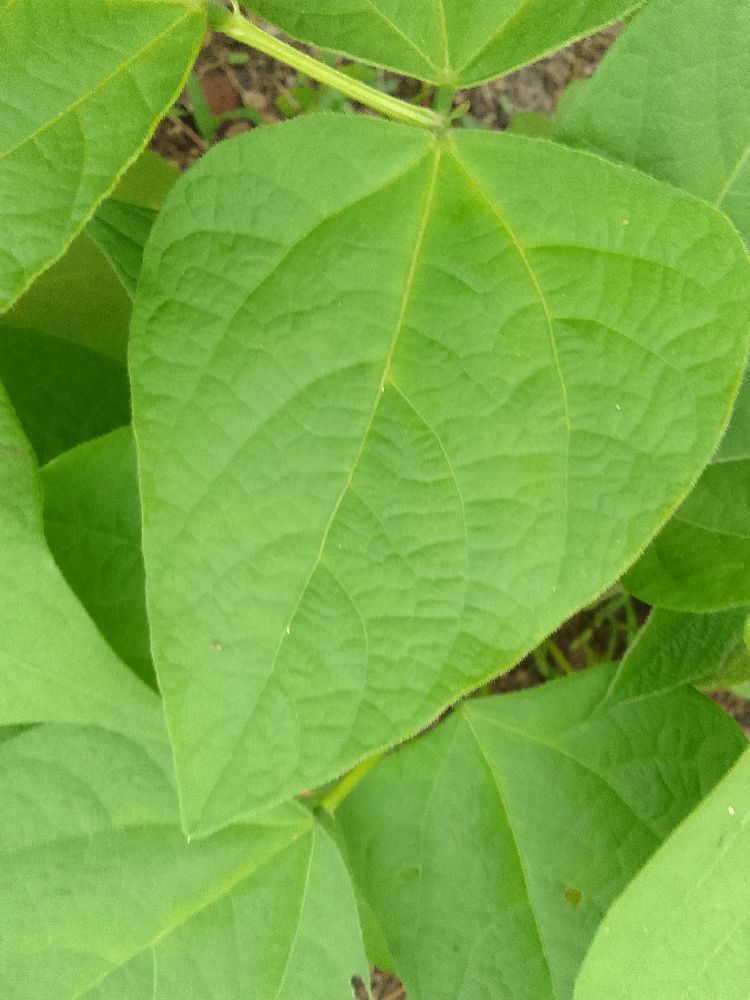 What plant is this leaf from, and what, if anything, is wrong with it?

common bean, healthy
